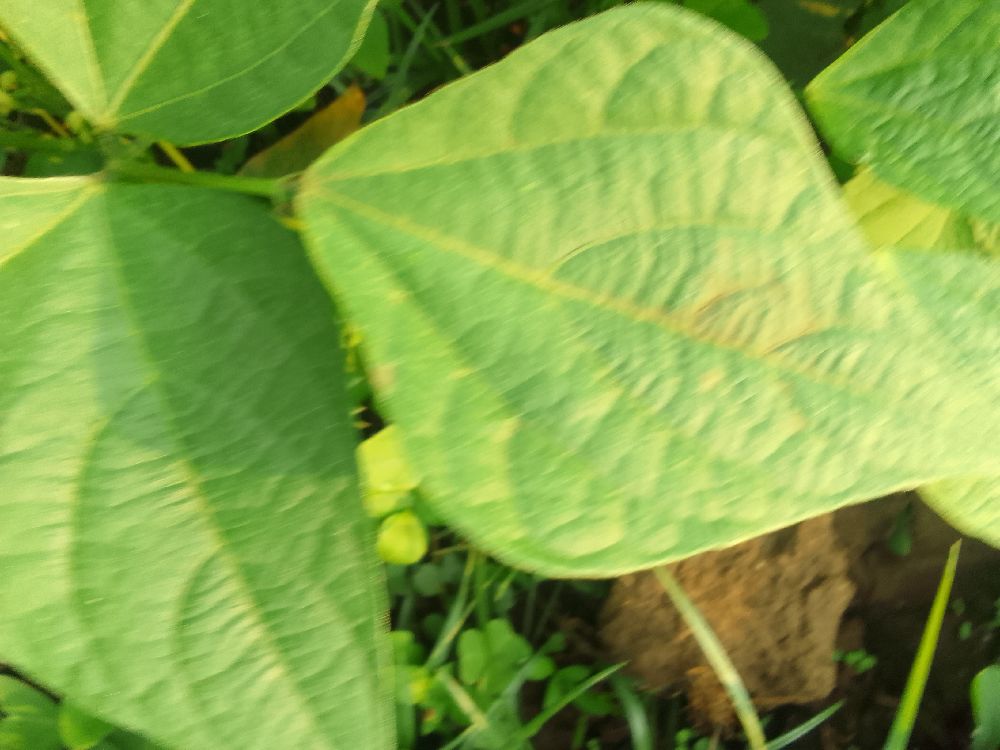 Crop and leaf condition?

common bean, healthy
